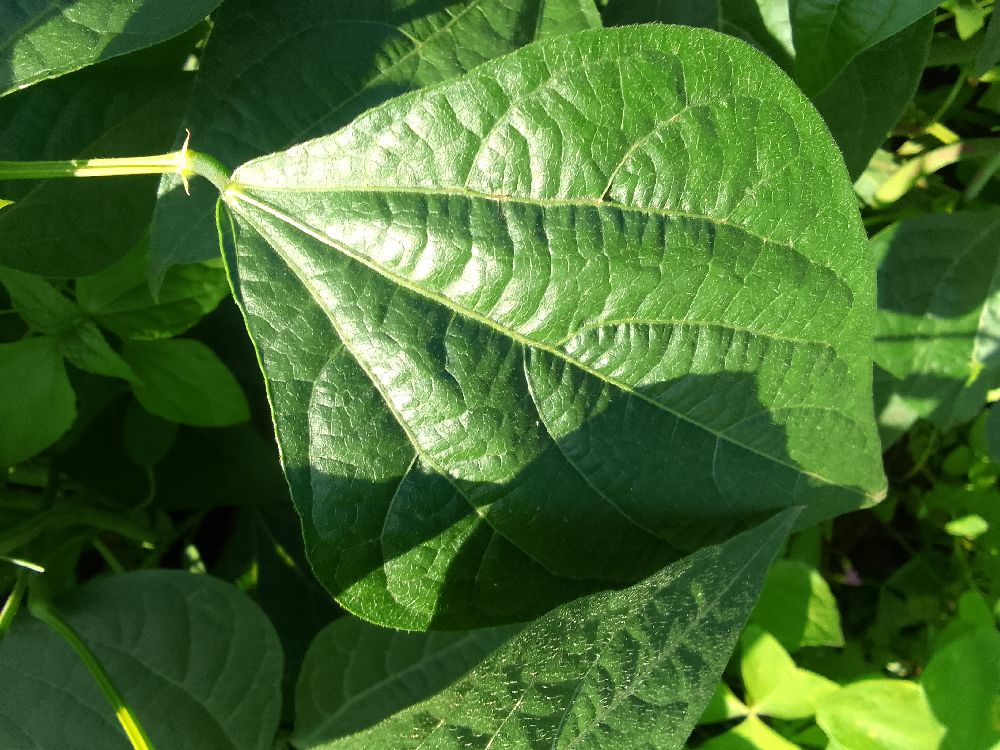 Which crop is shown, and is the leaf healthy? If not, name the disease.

common bean, healthy
